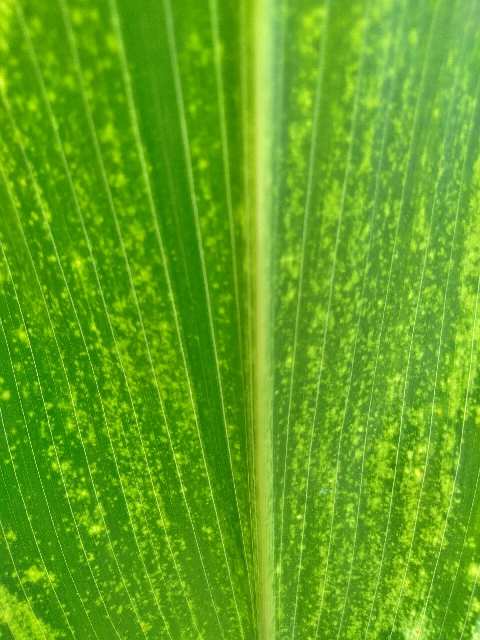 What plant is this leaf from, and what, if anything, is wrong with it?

maize, maize lethal necrosis
